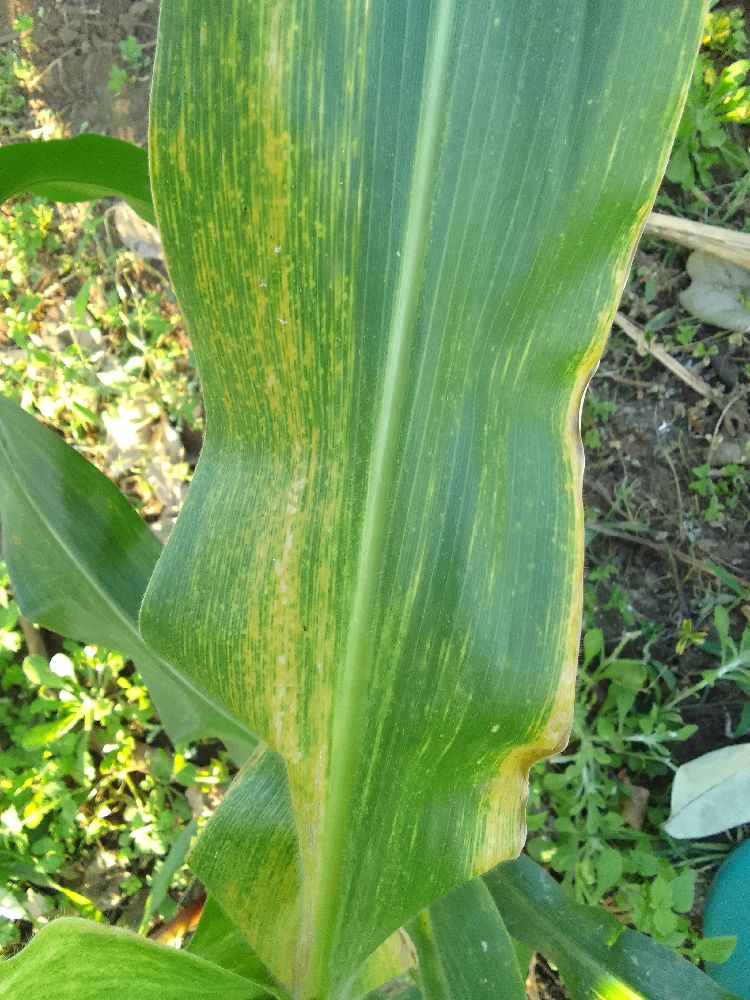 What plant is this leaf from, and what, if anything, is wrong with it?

maize, maize lethal necrosis
